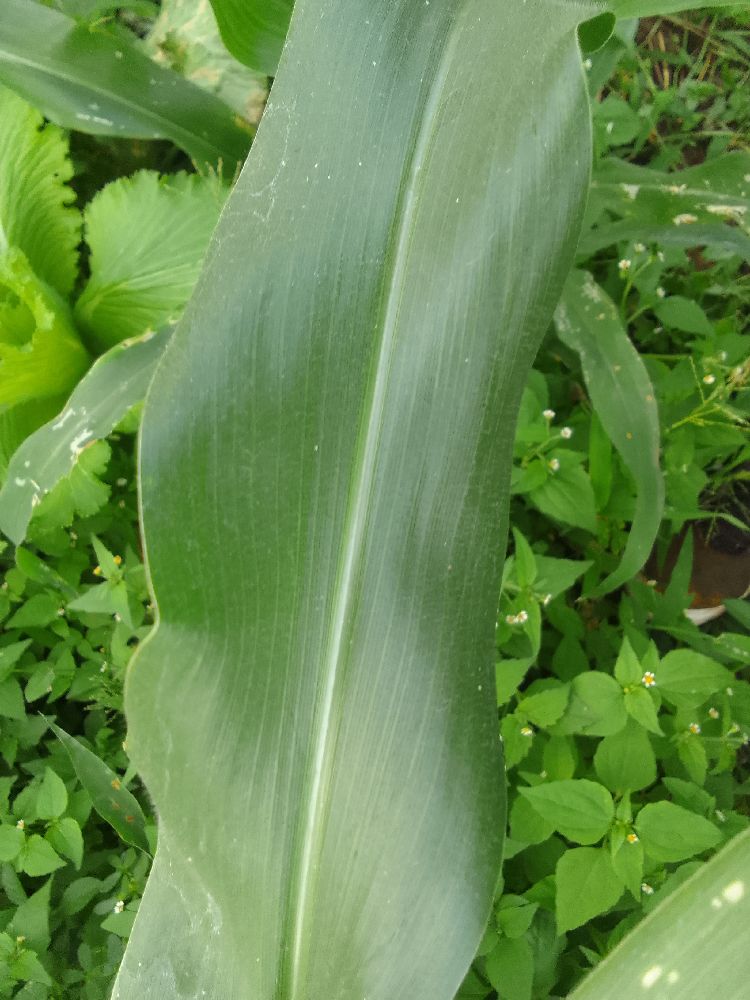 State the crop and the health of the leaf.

maize, healthy
